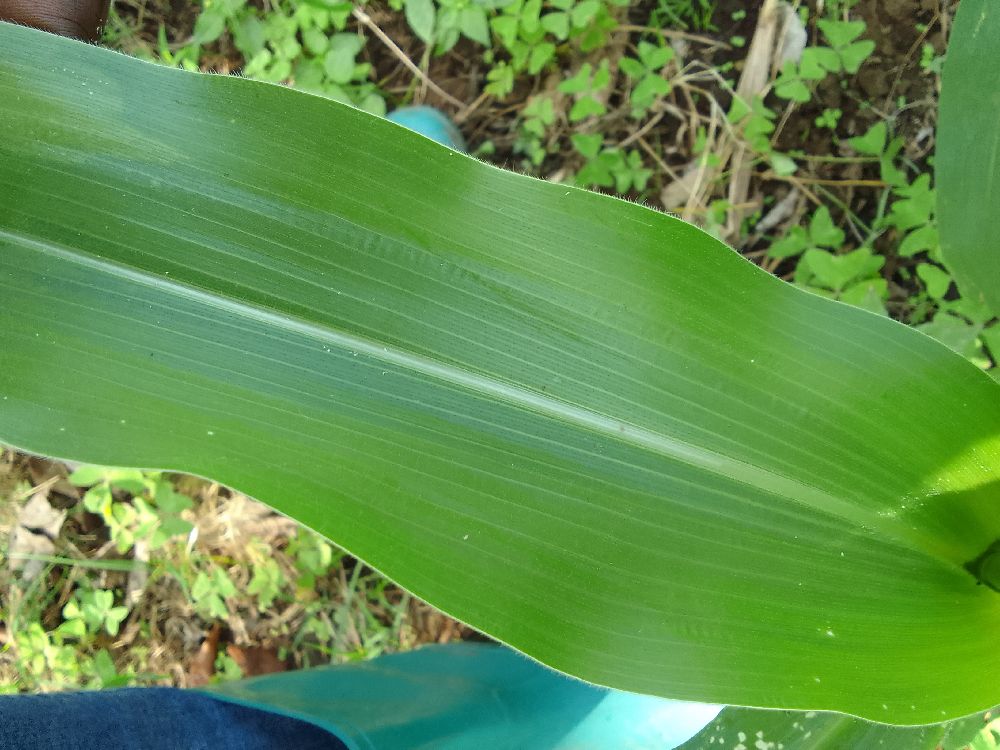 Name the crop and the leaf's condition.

maize, healthy
